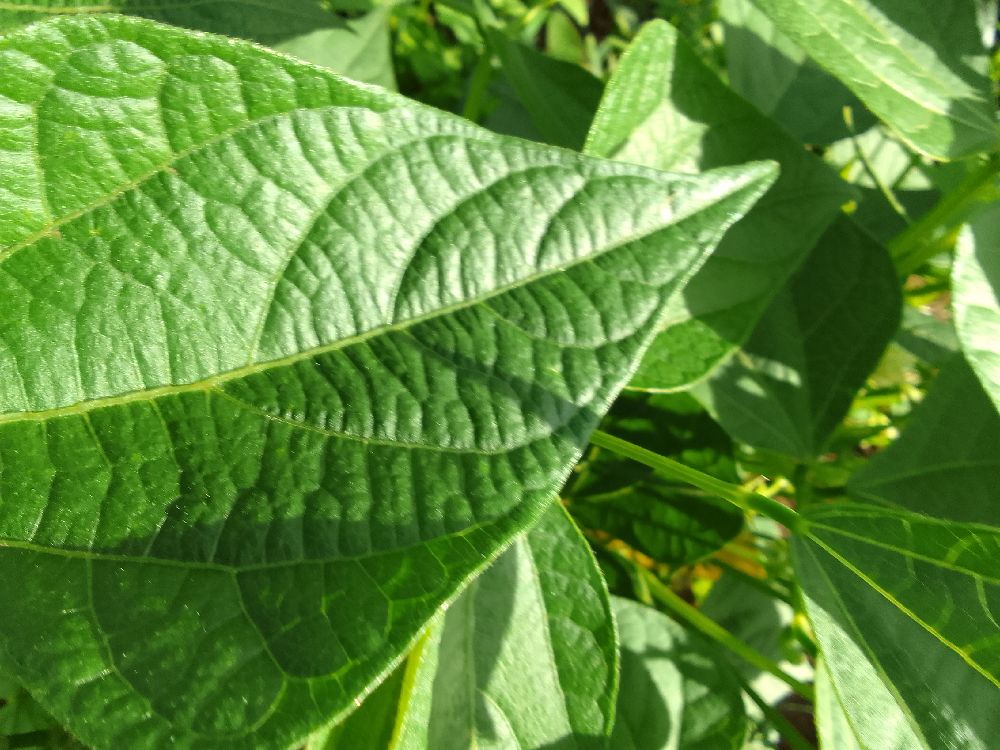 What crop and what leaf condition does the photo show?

common bean, healthy
